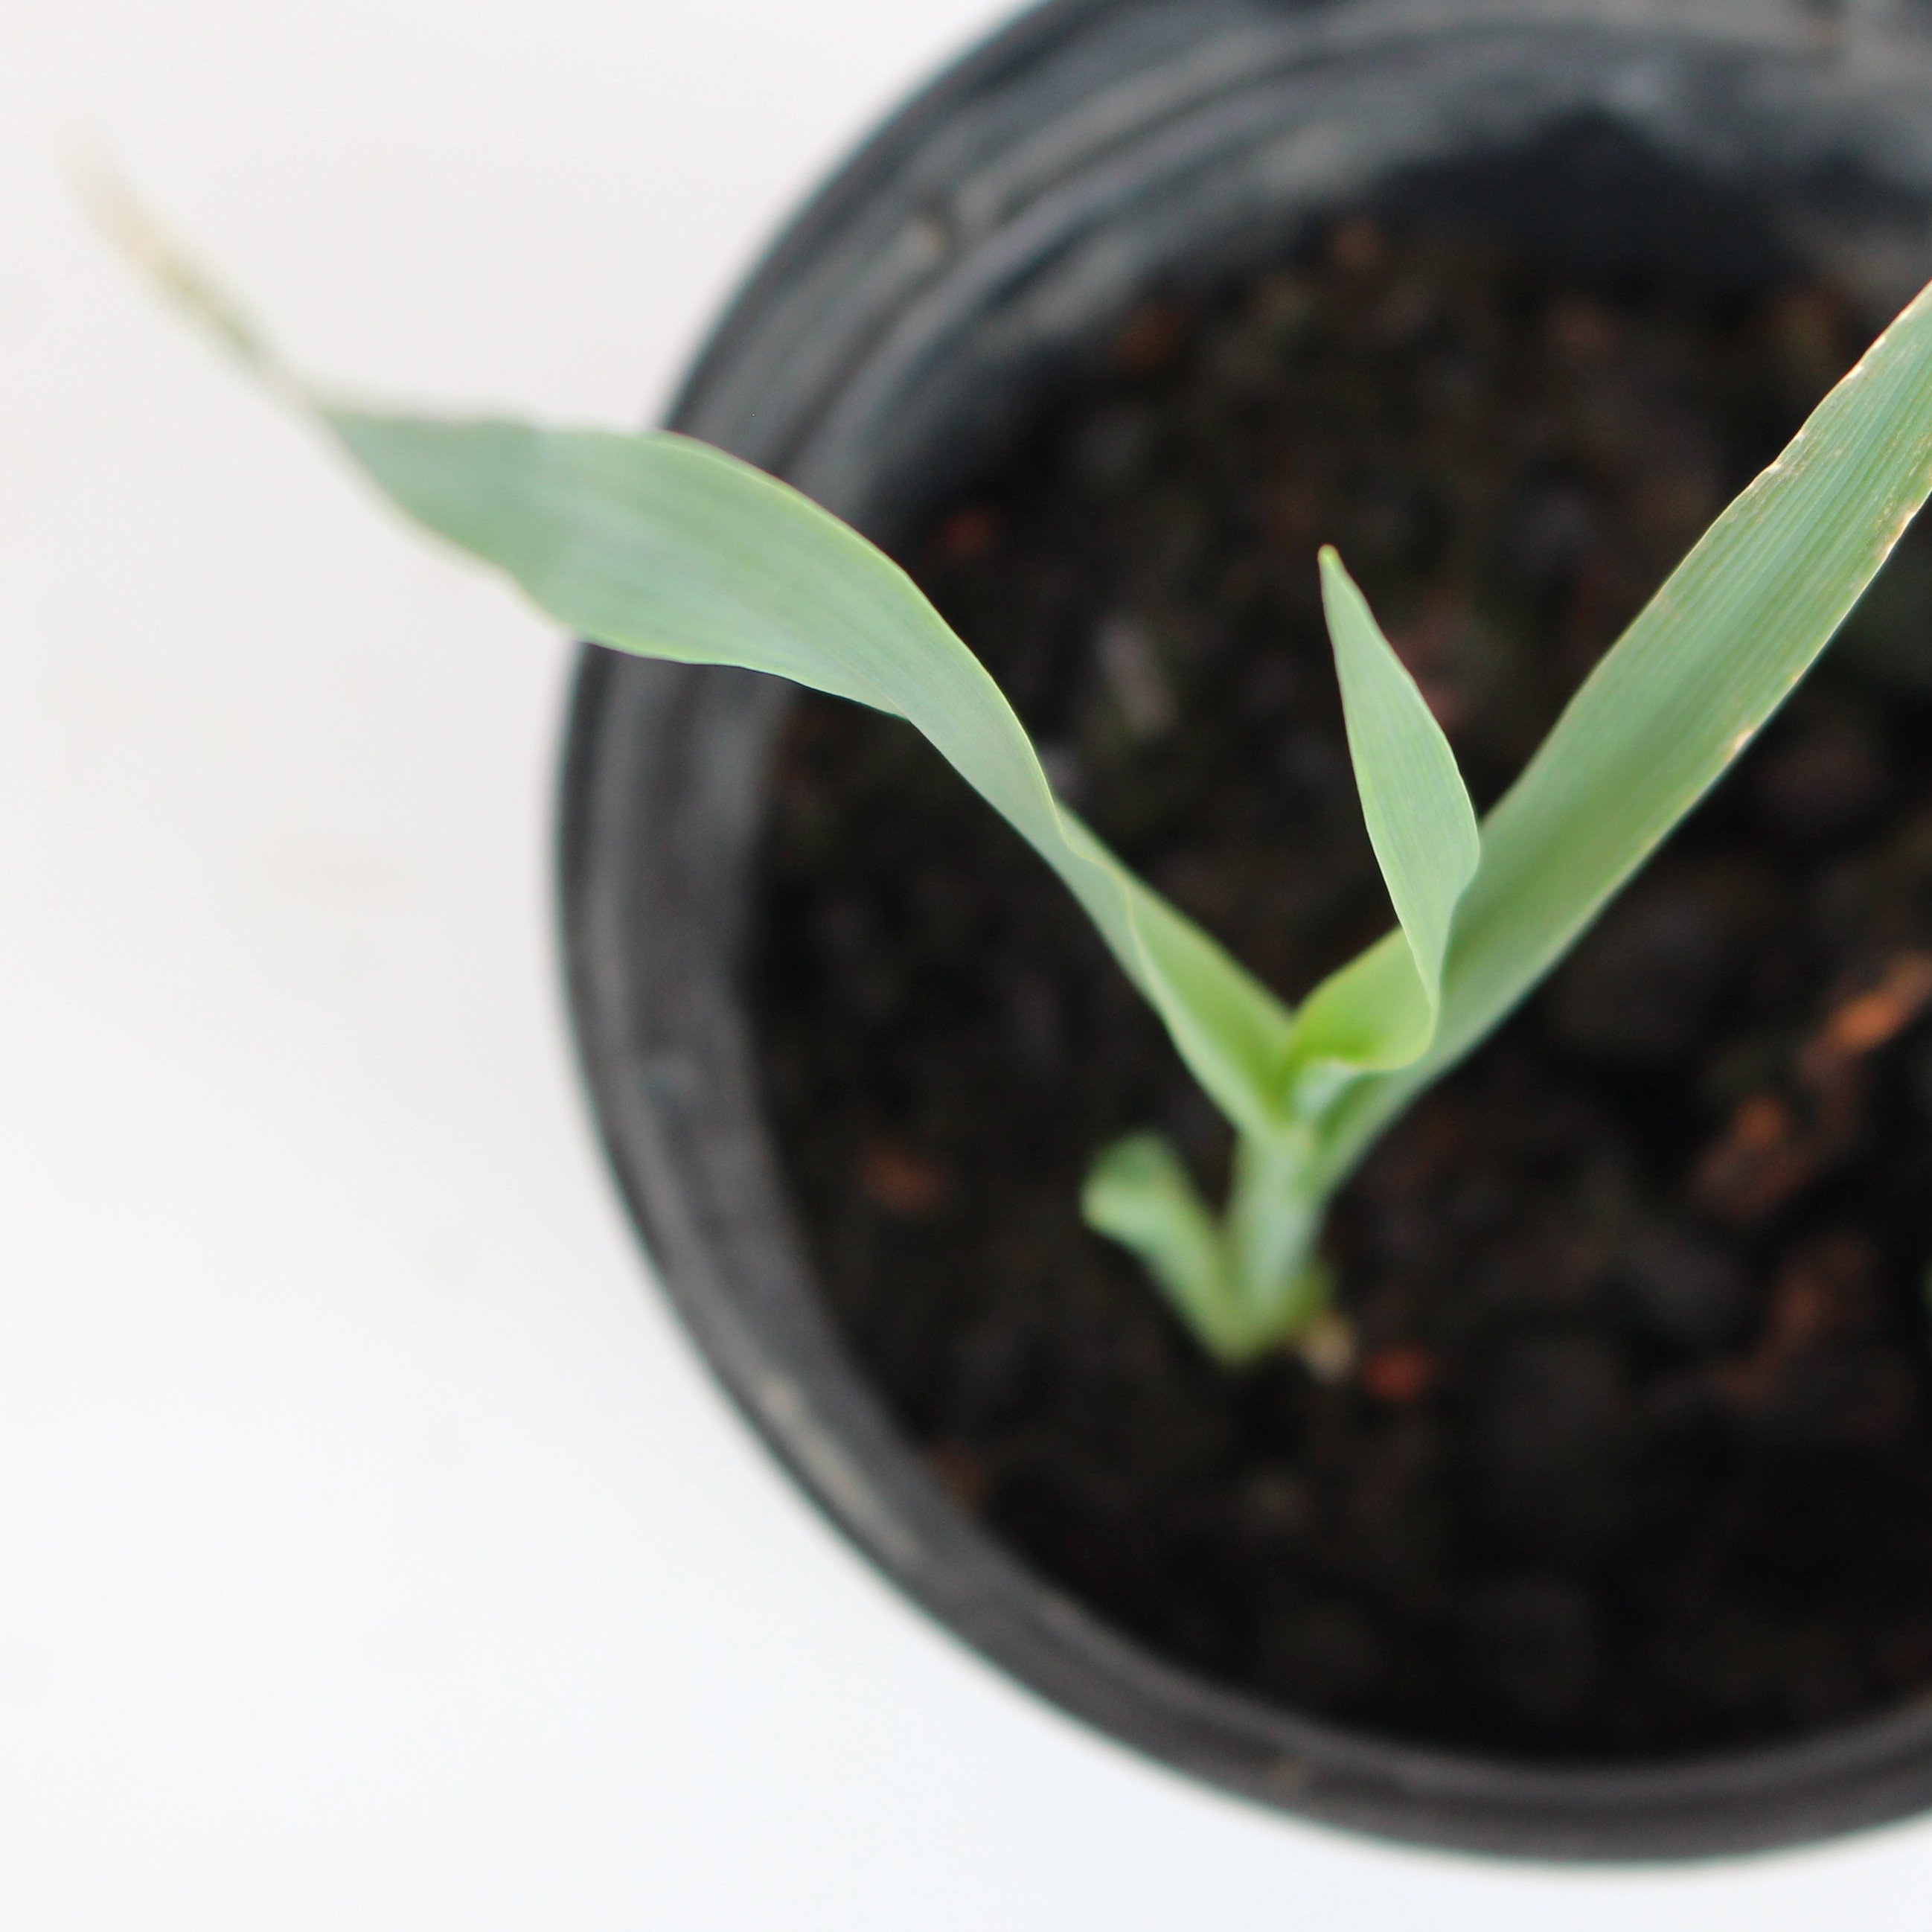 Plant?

Avena sterilis
